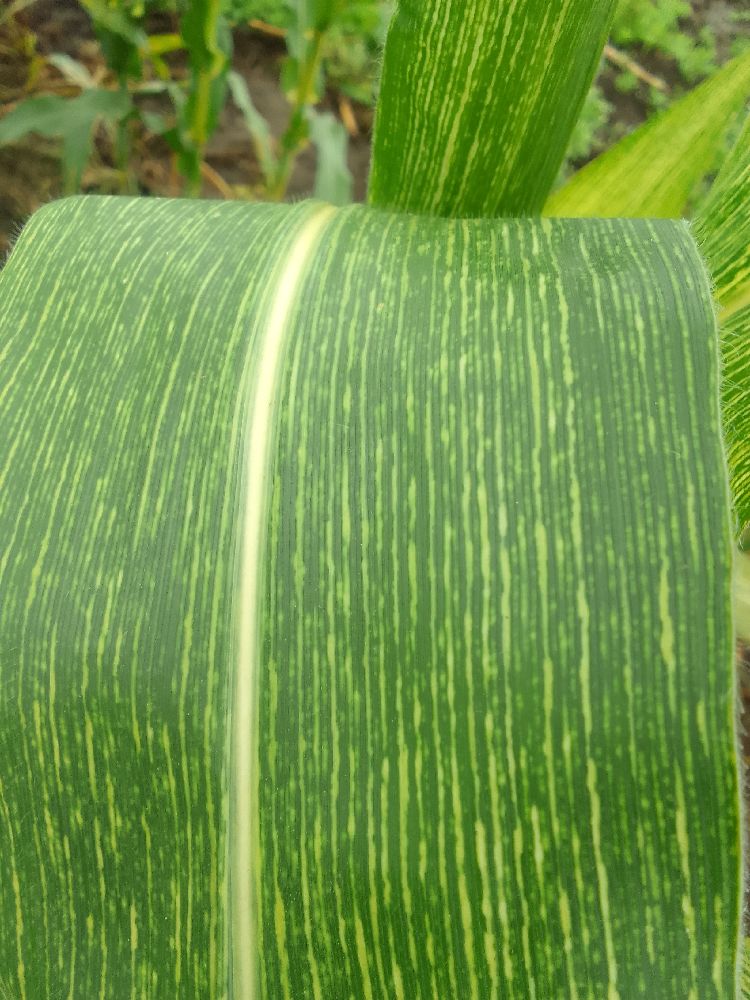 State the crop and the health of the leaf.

maize, maize streak virus
